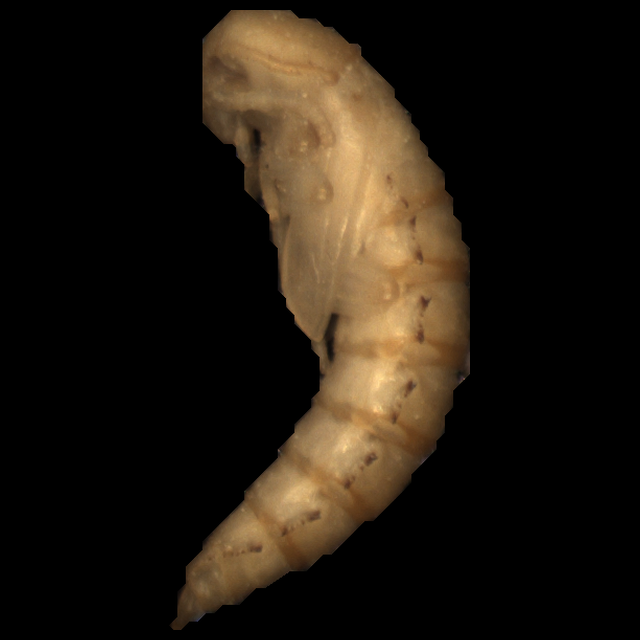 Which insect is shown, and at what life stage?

mealworm pupa
